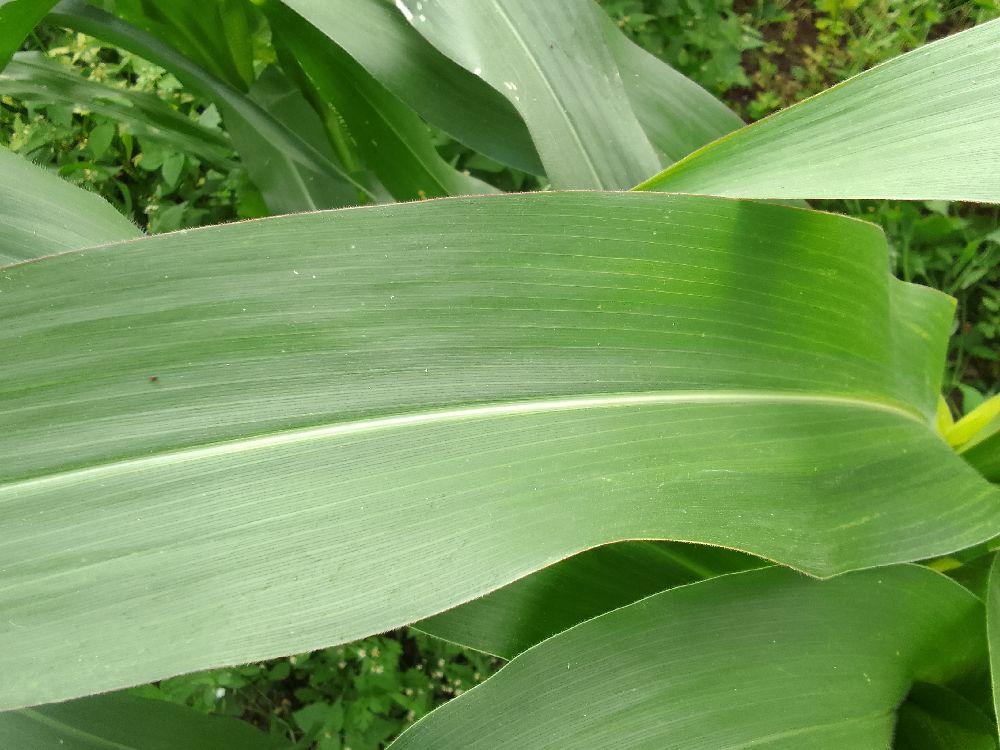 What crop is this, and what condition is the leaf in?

maize, healthy
